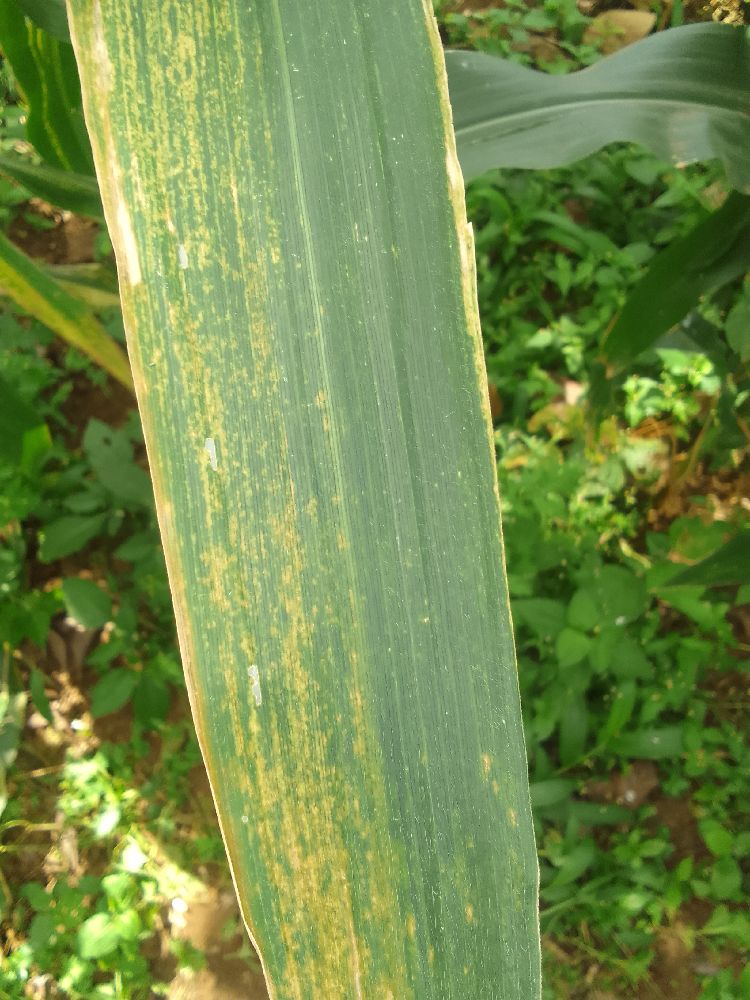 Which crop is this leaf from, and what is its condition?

maize, maize lethal necrosis
